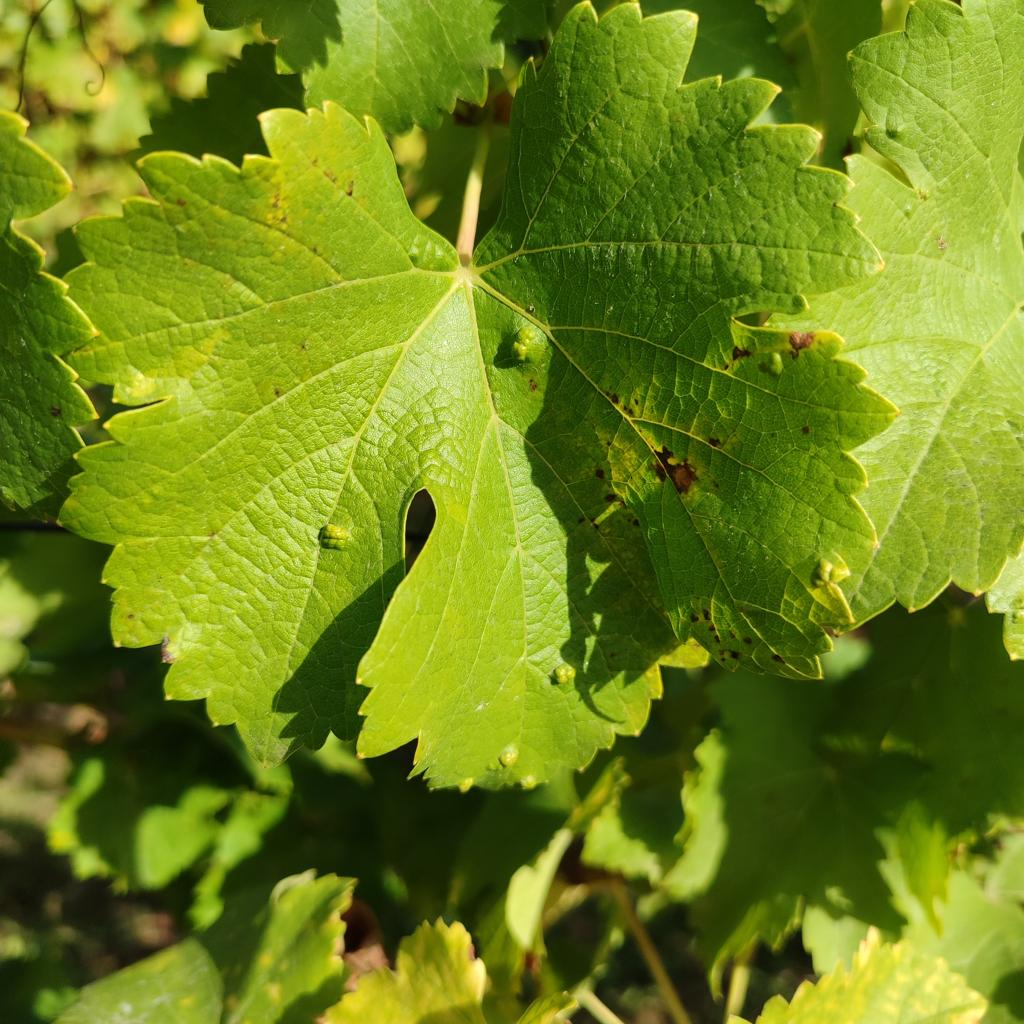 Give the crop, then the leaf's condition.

grapevine, erineum mite
